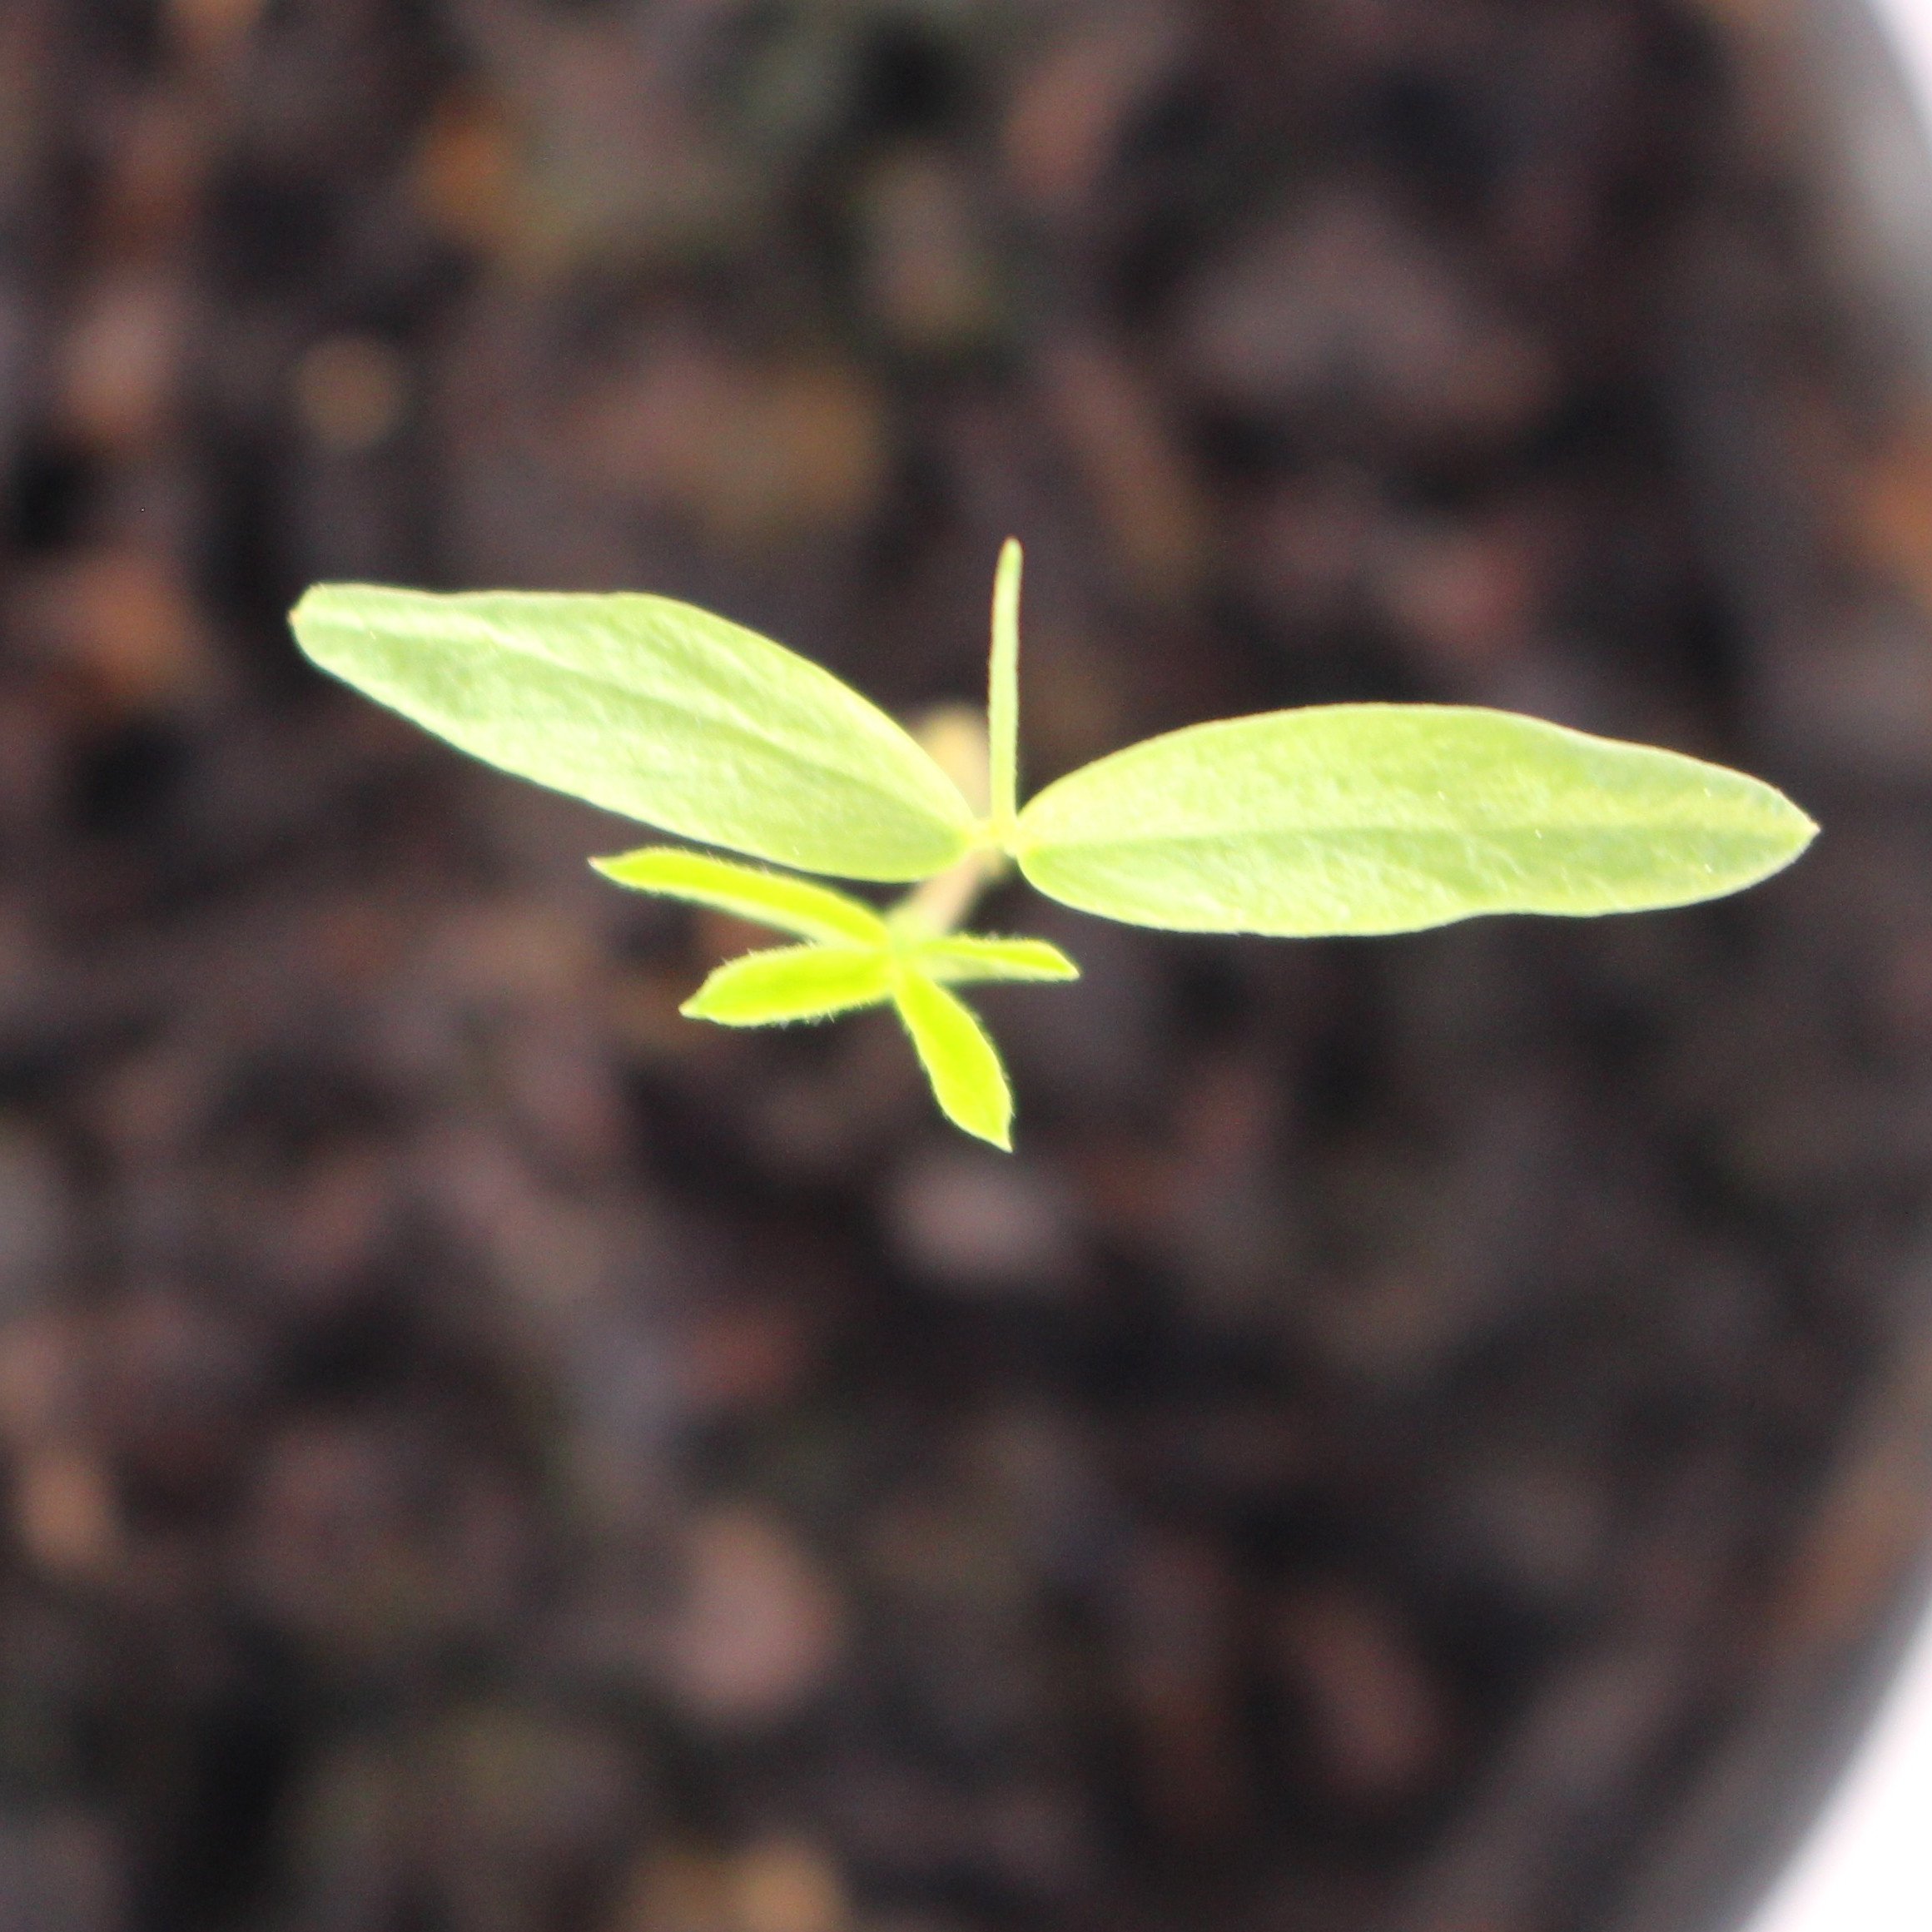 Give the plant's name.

Vicia sativa
